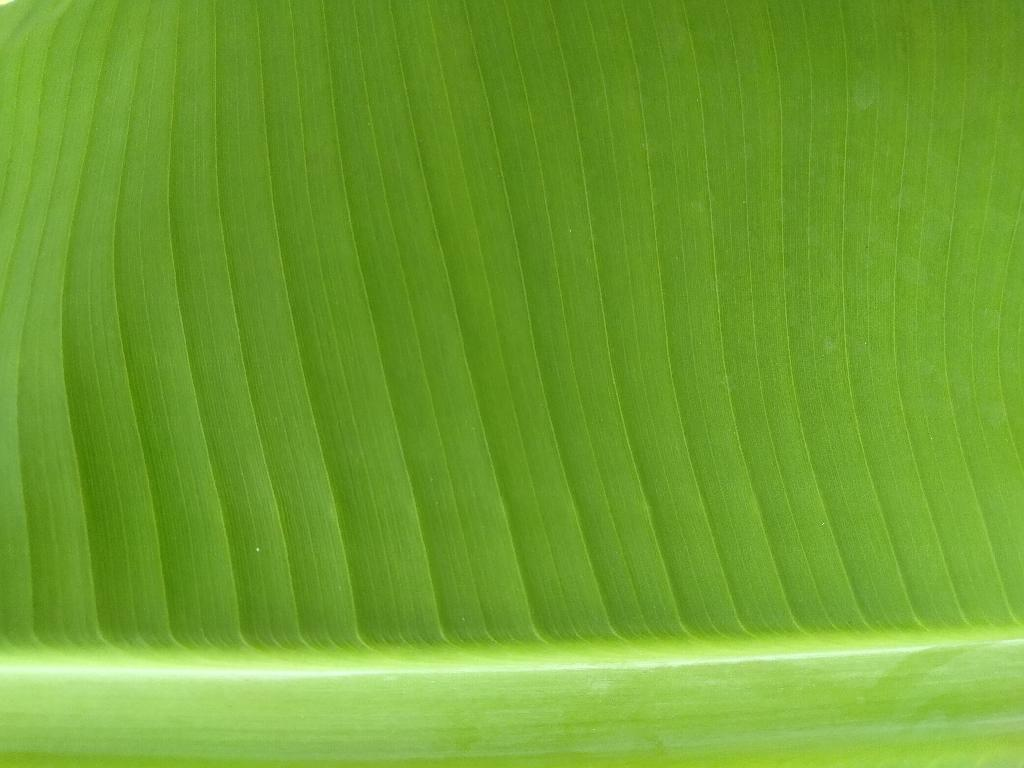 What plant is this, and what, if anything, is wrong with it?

banana, healthy
